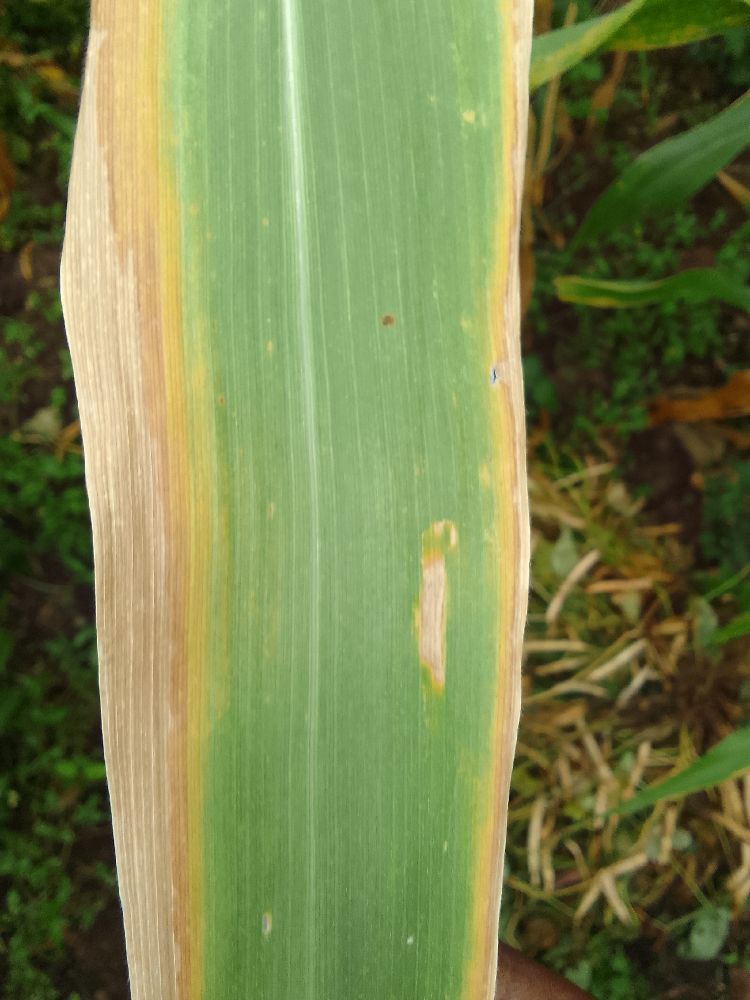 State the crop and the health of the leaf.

maize, maize lethal necrosis
